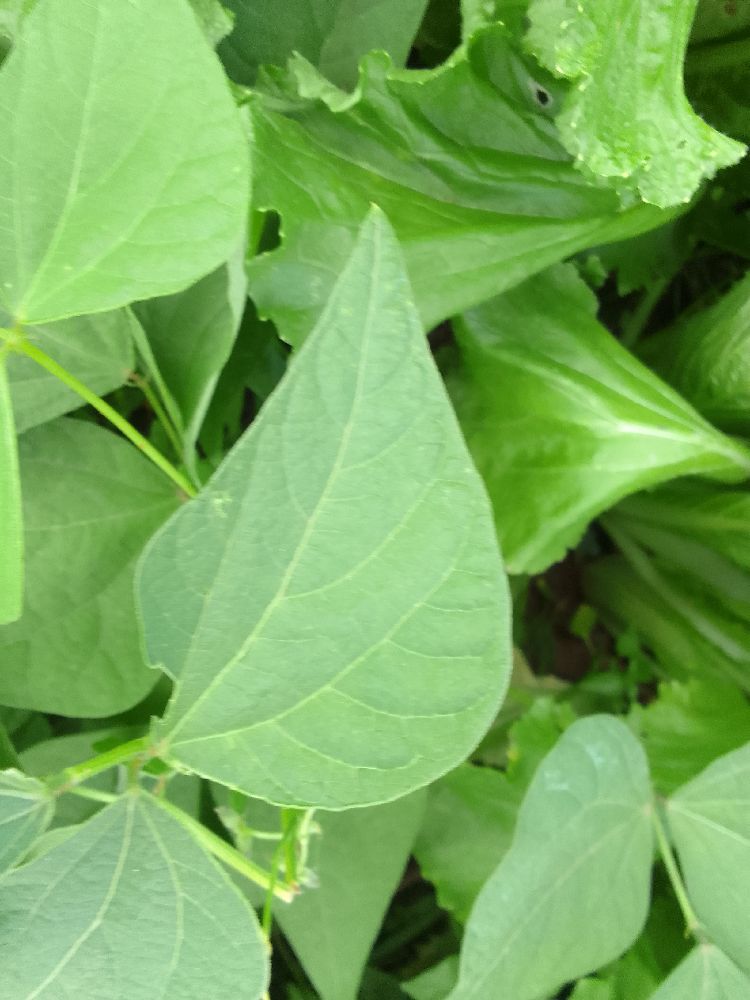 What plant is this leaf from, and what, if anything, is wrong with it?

common bean, healthy
